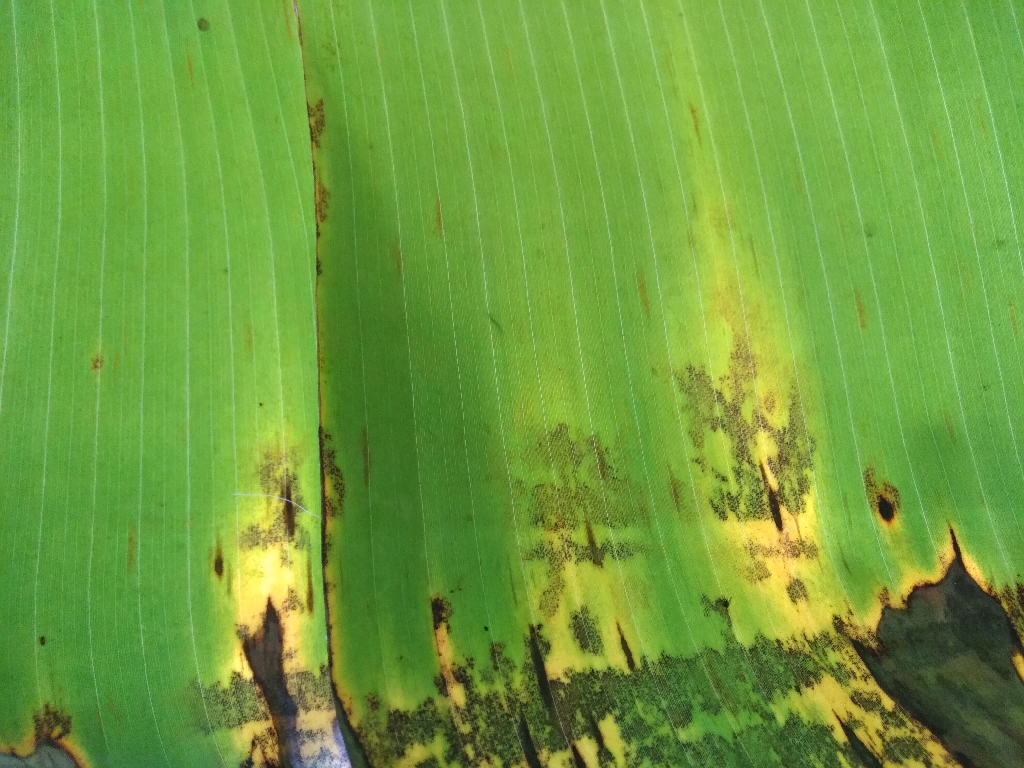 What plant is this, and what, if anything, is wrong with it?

banana, black sigatoka
